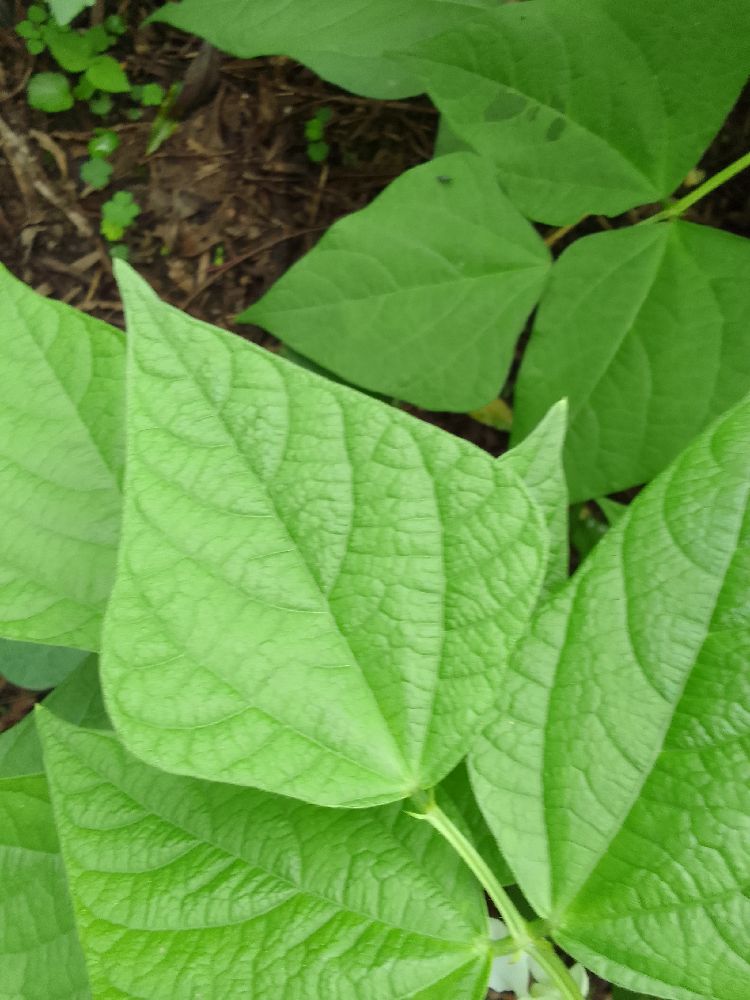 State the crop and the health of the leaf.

common bean, healthy
